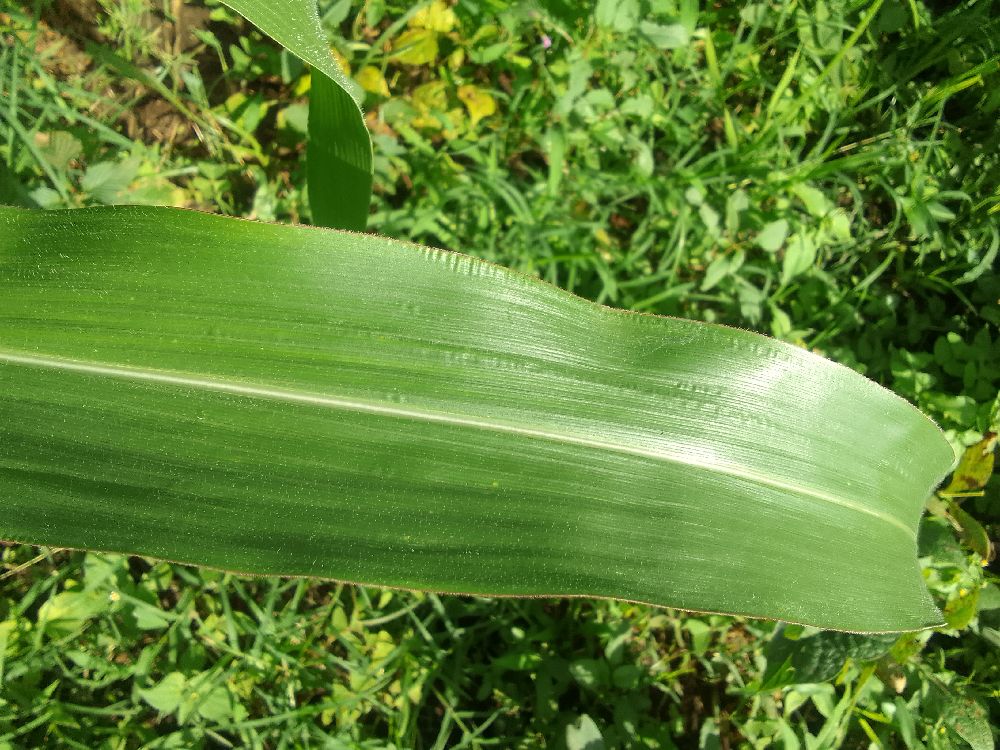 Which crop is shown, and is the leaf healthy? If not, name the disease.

maize, healthy
